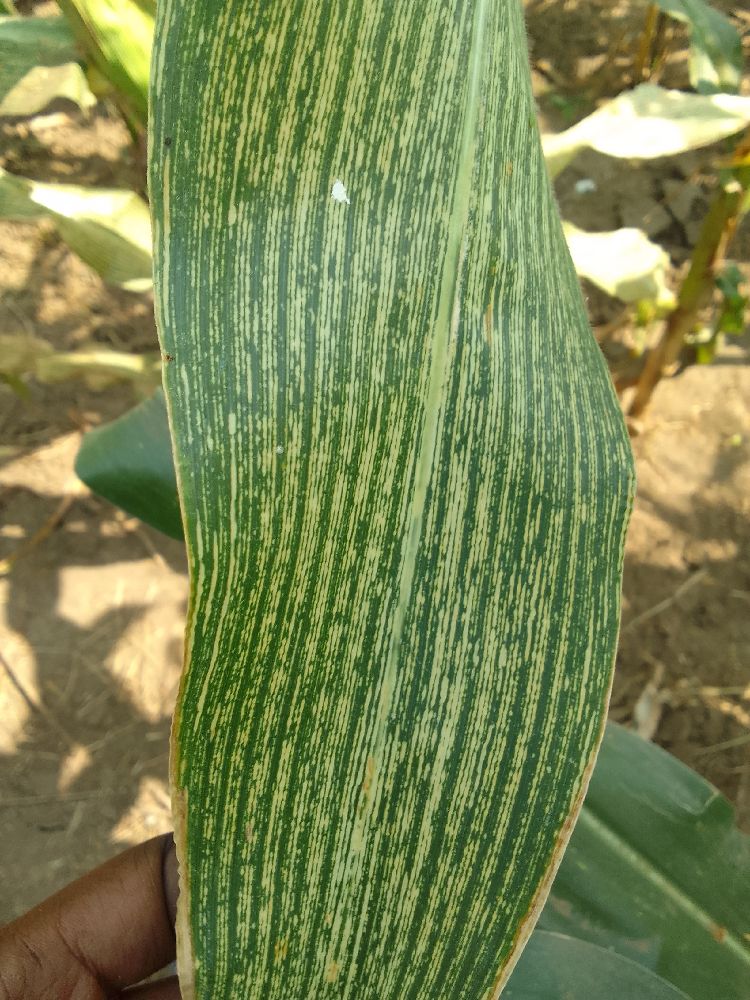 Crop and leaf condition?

maize, maize streak virus
